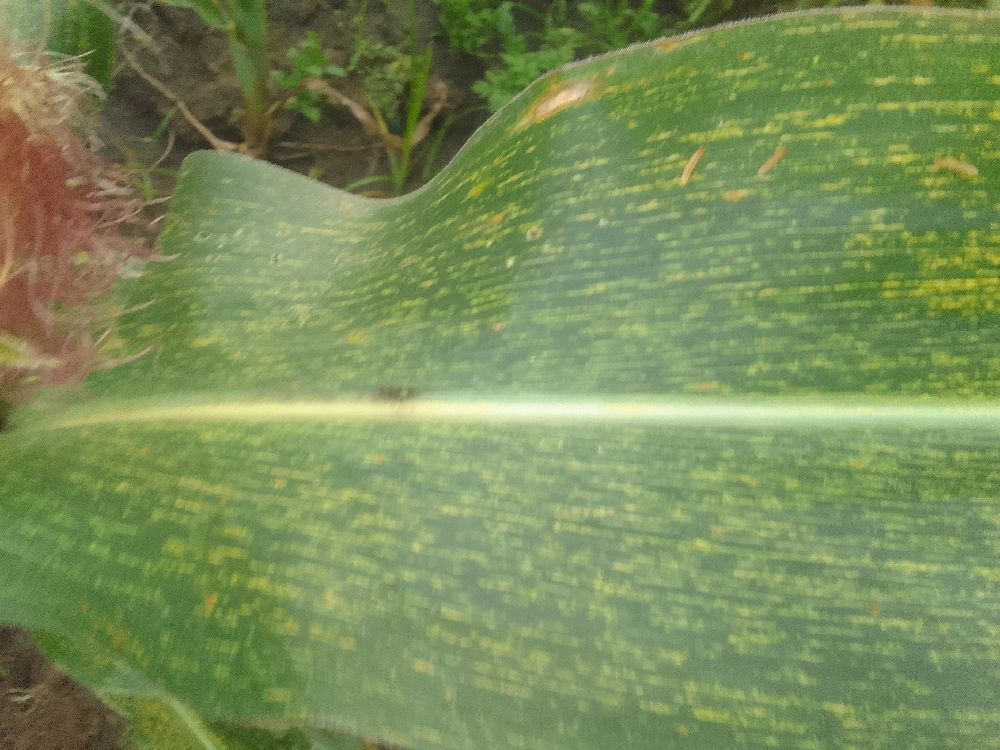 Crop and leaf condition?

maize, maize streak virus
